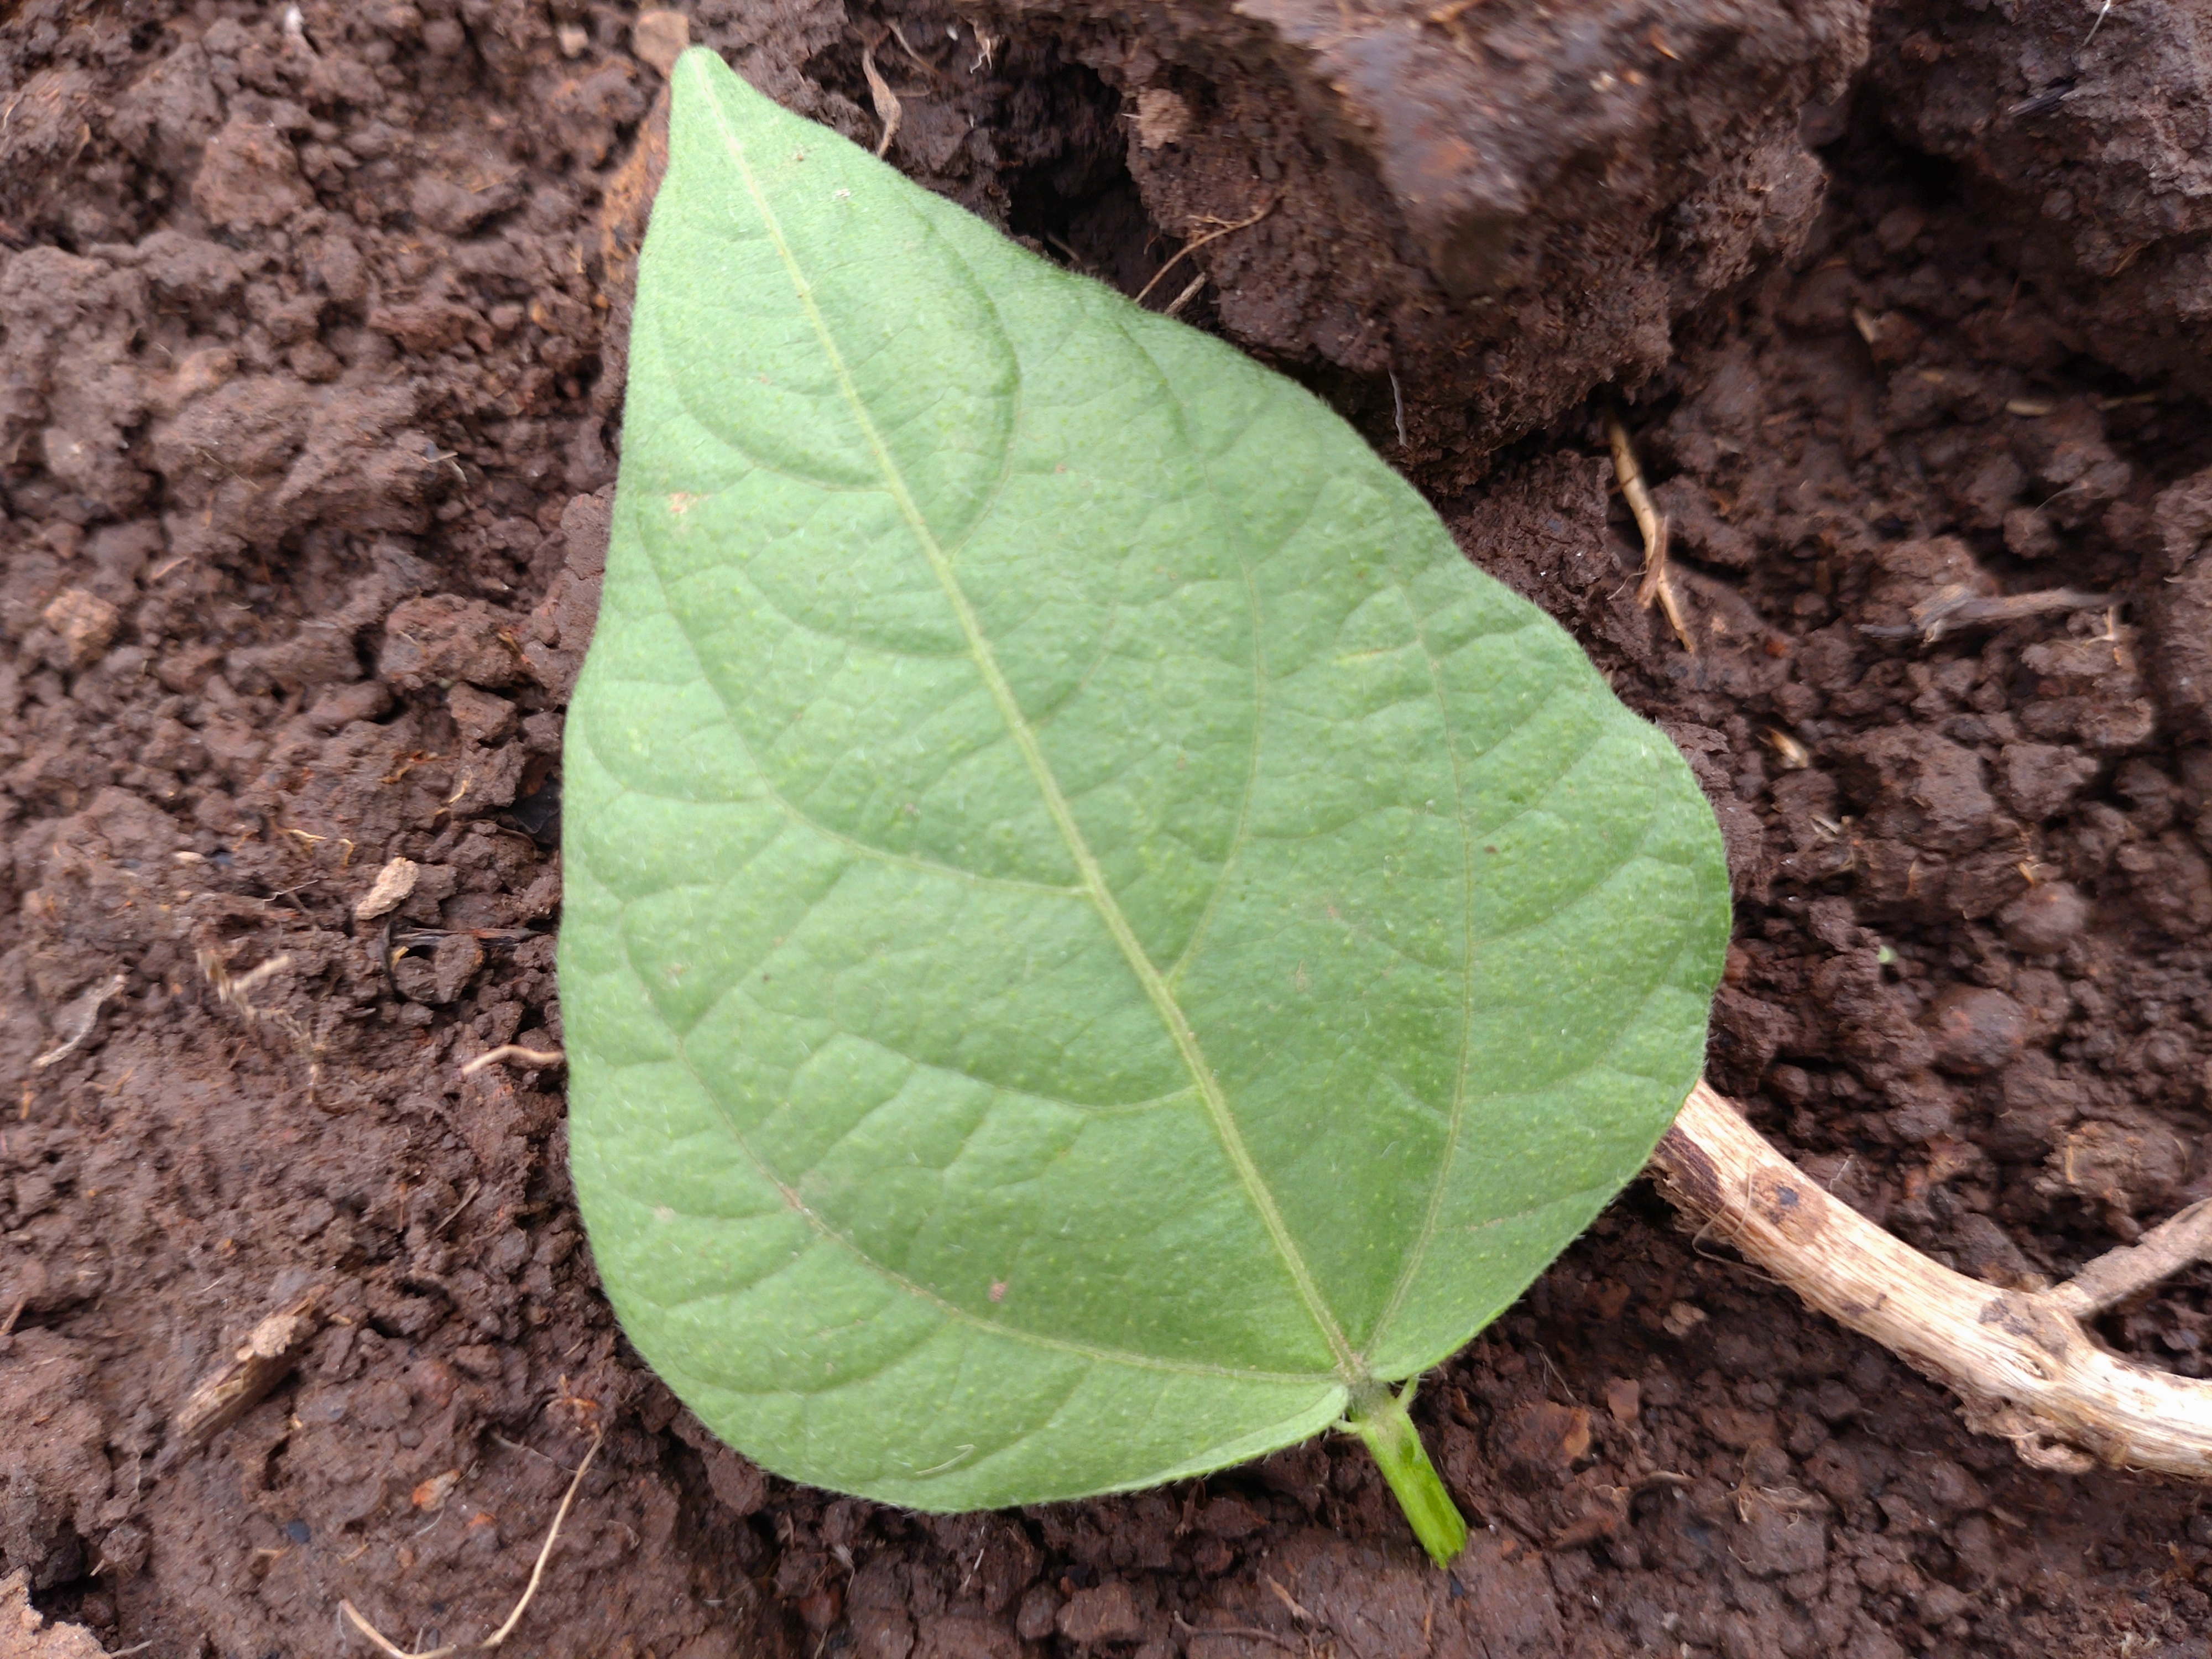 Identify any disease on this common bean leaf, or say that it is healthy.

healthy
